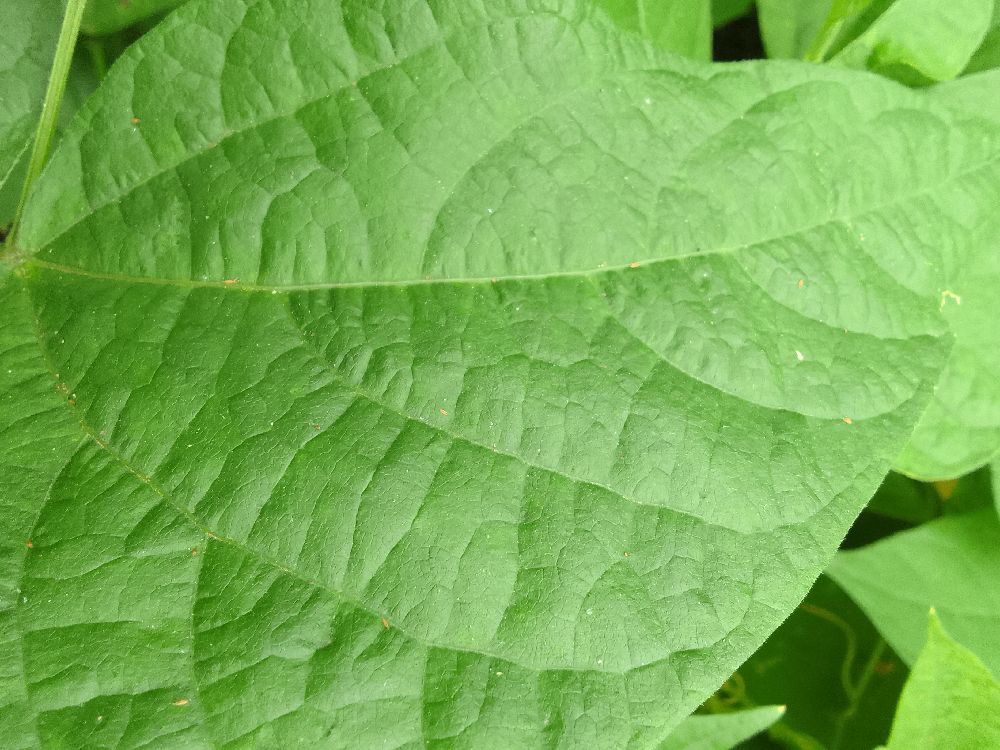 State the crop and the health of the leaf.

common bean, healthy
